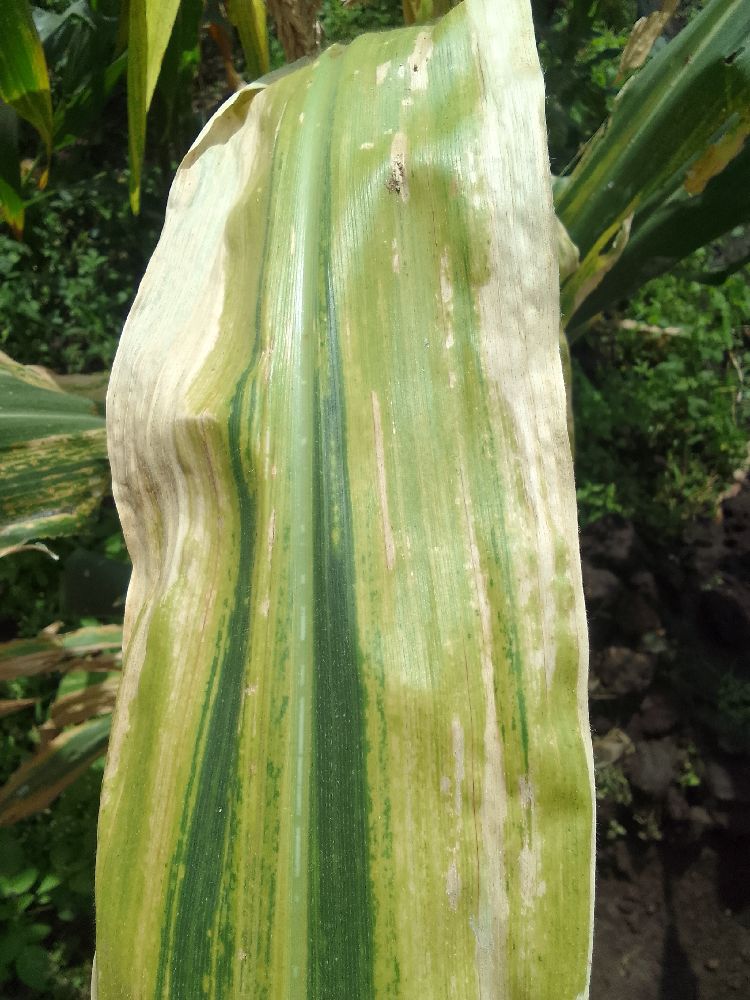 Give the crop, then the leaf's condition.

maize, maize lethal necrosis
